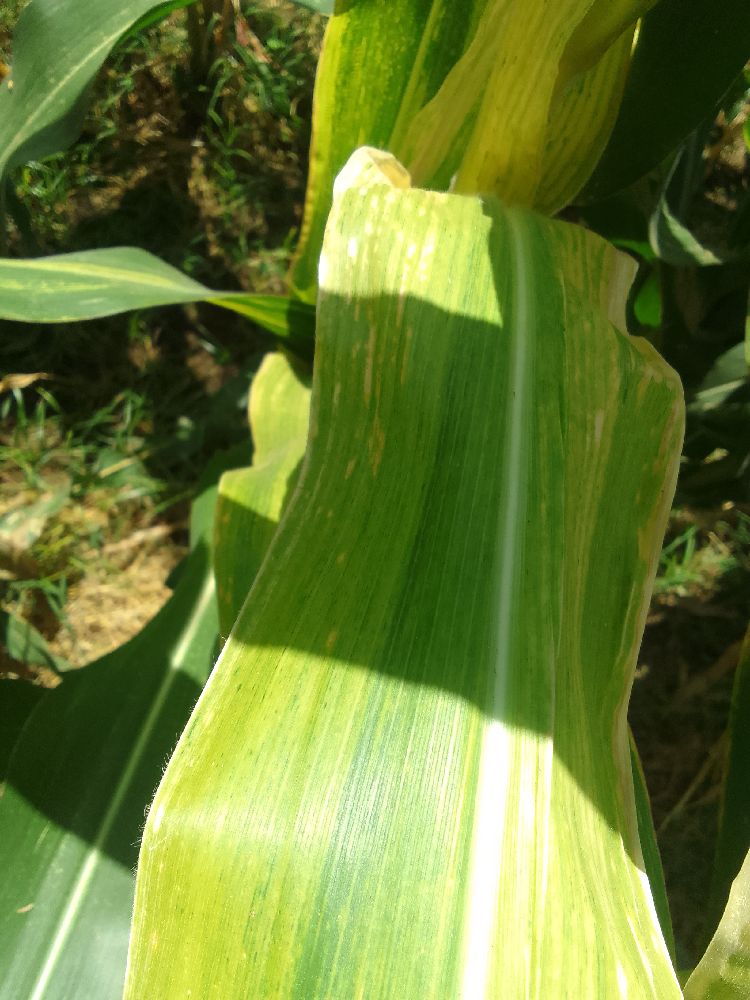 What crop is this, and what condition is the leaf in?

maize, maize lethal necrosis
